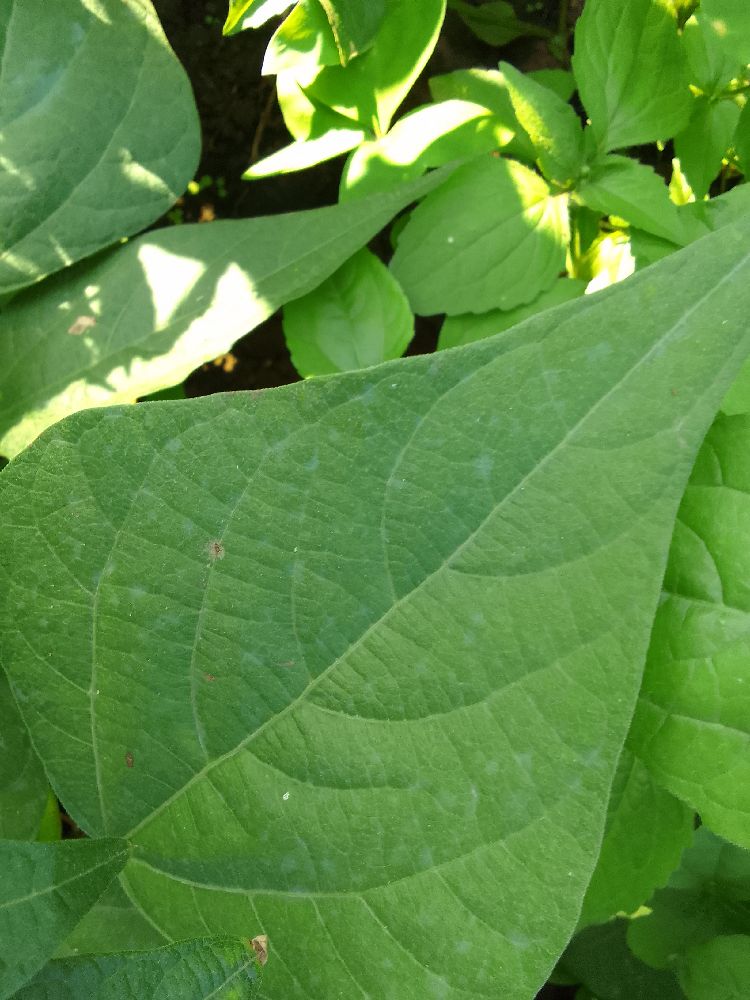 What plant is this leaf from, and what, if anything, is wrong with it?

common bean, healthy
